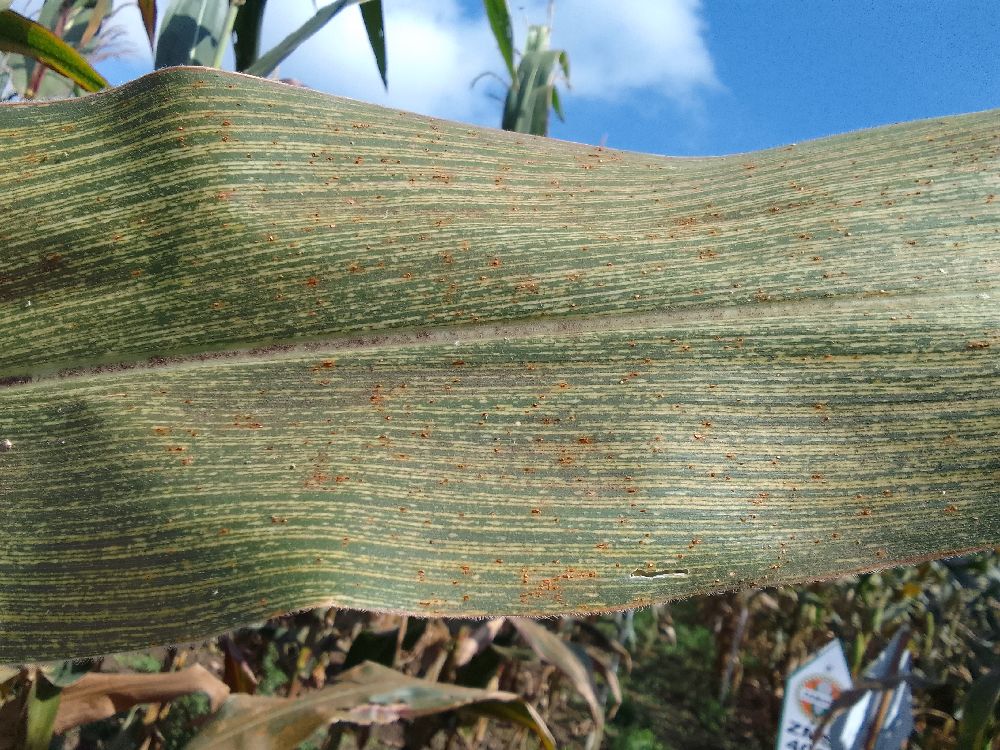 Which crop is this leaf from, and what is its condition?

maize, maize streak virus
